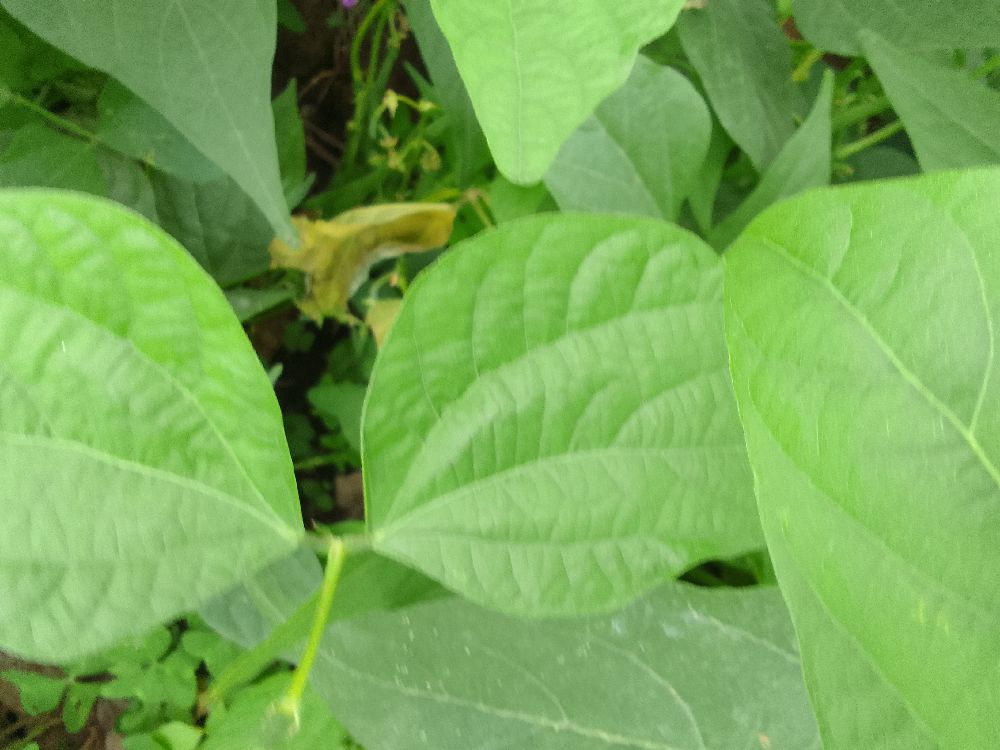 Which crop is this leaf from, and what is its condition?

common bean, healthy
